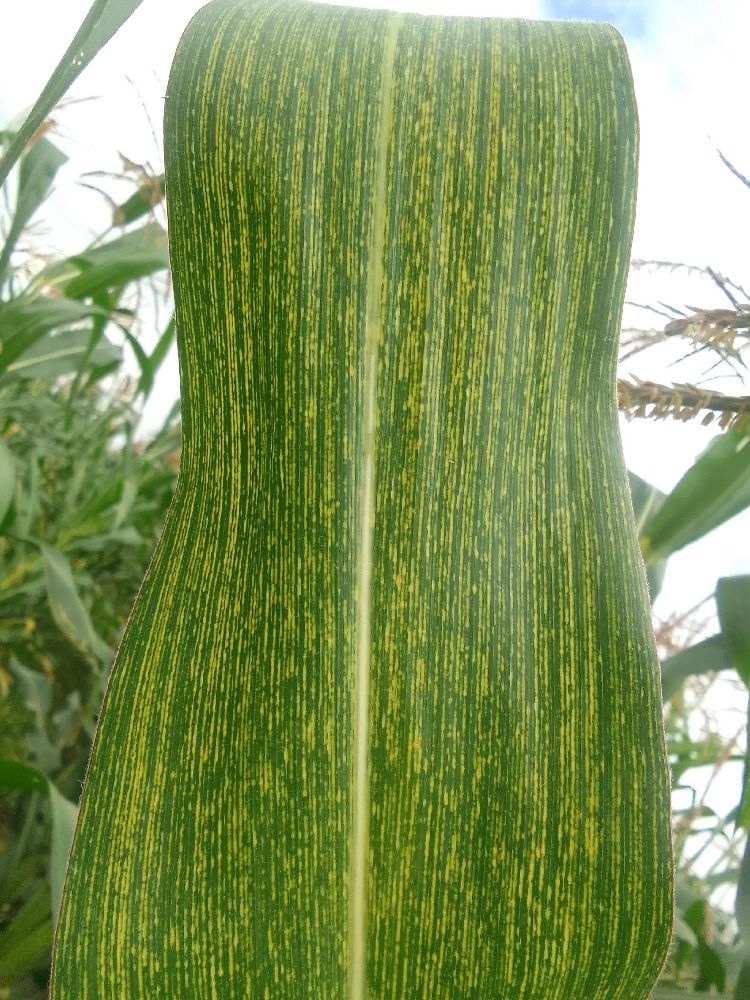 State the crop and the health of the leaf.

maize, maize streak virus
